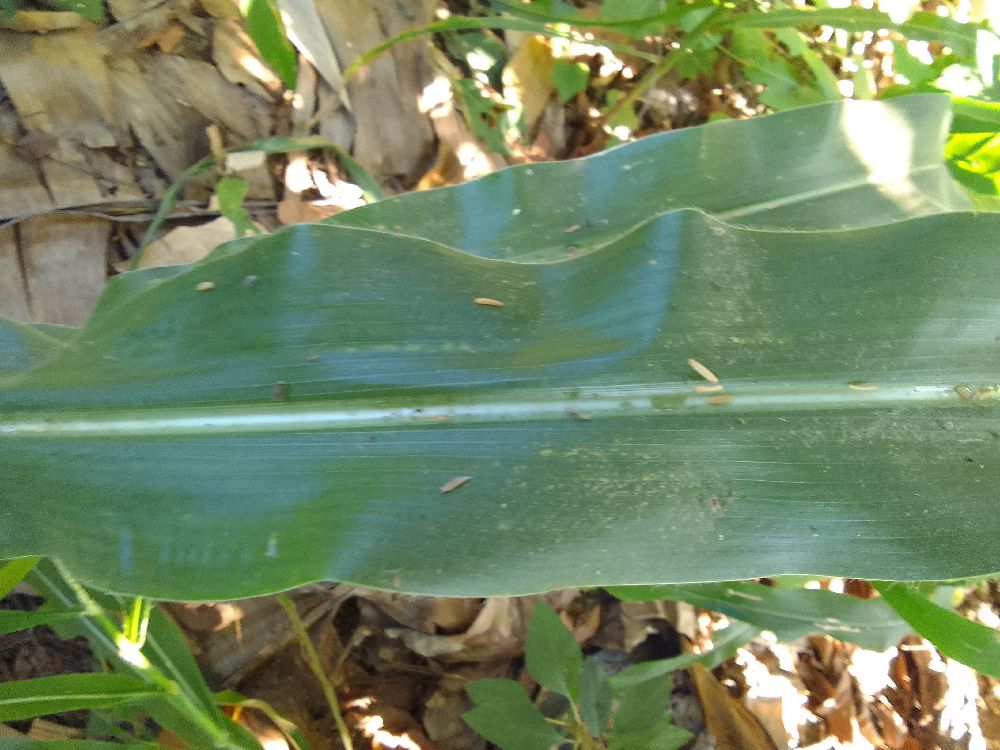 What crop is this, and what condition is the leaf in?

maize, healthy
